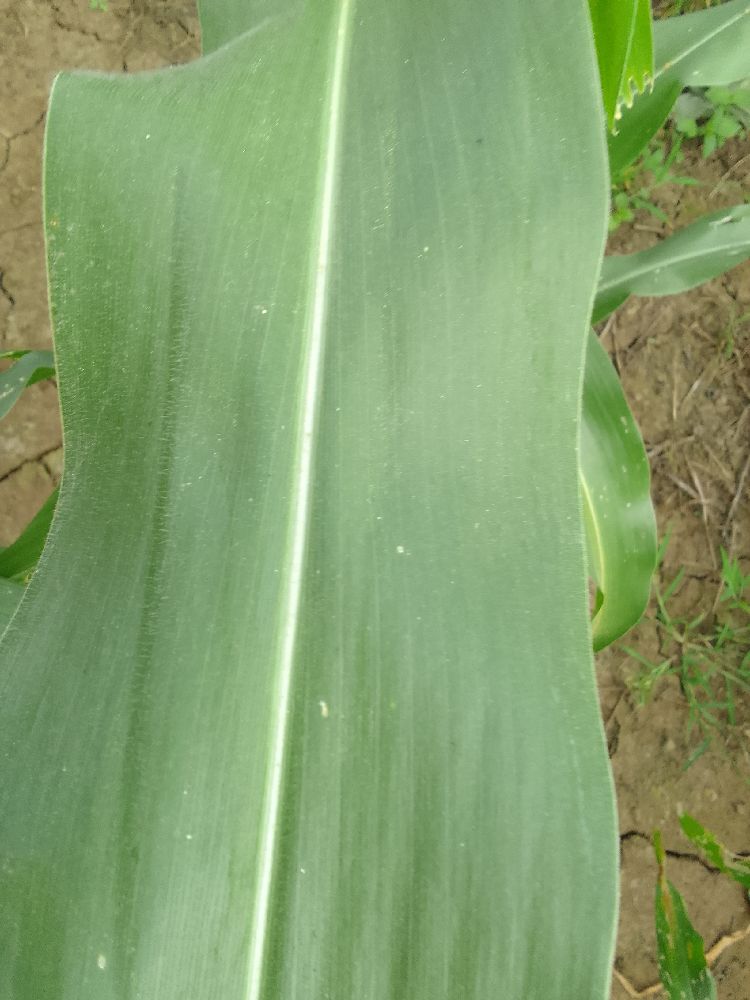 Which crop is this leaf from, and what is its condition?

maize, healthy
